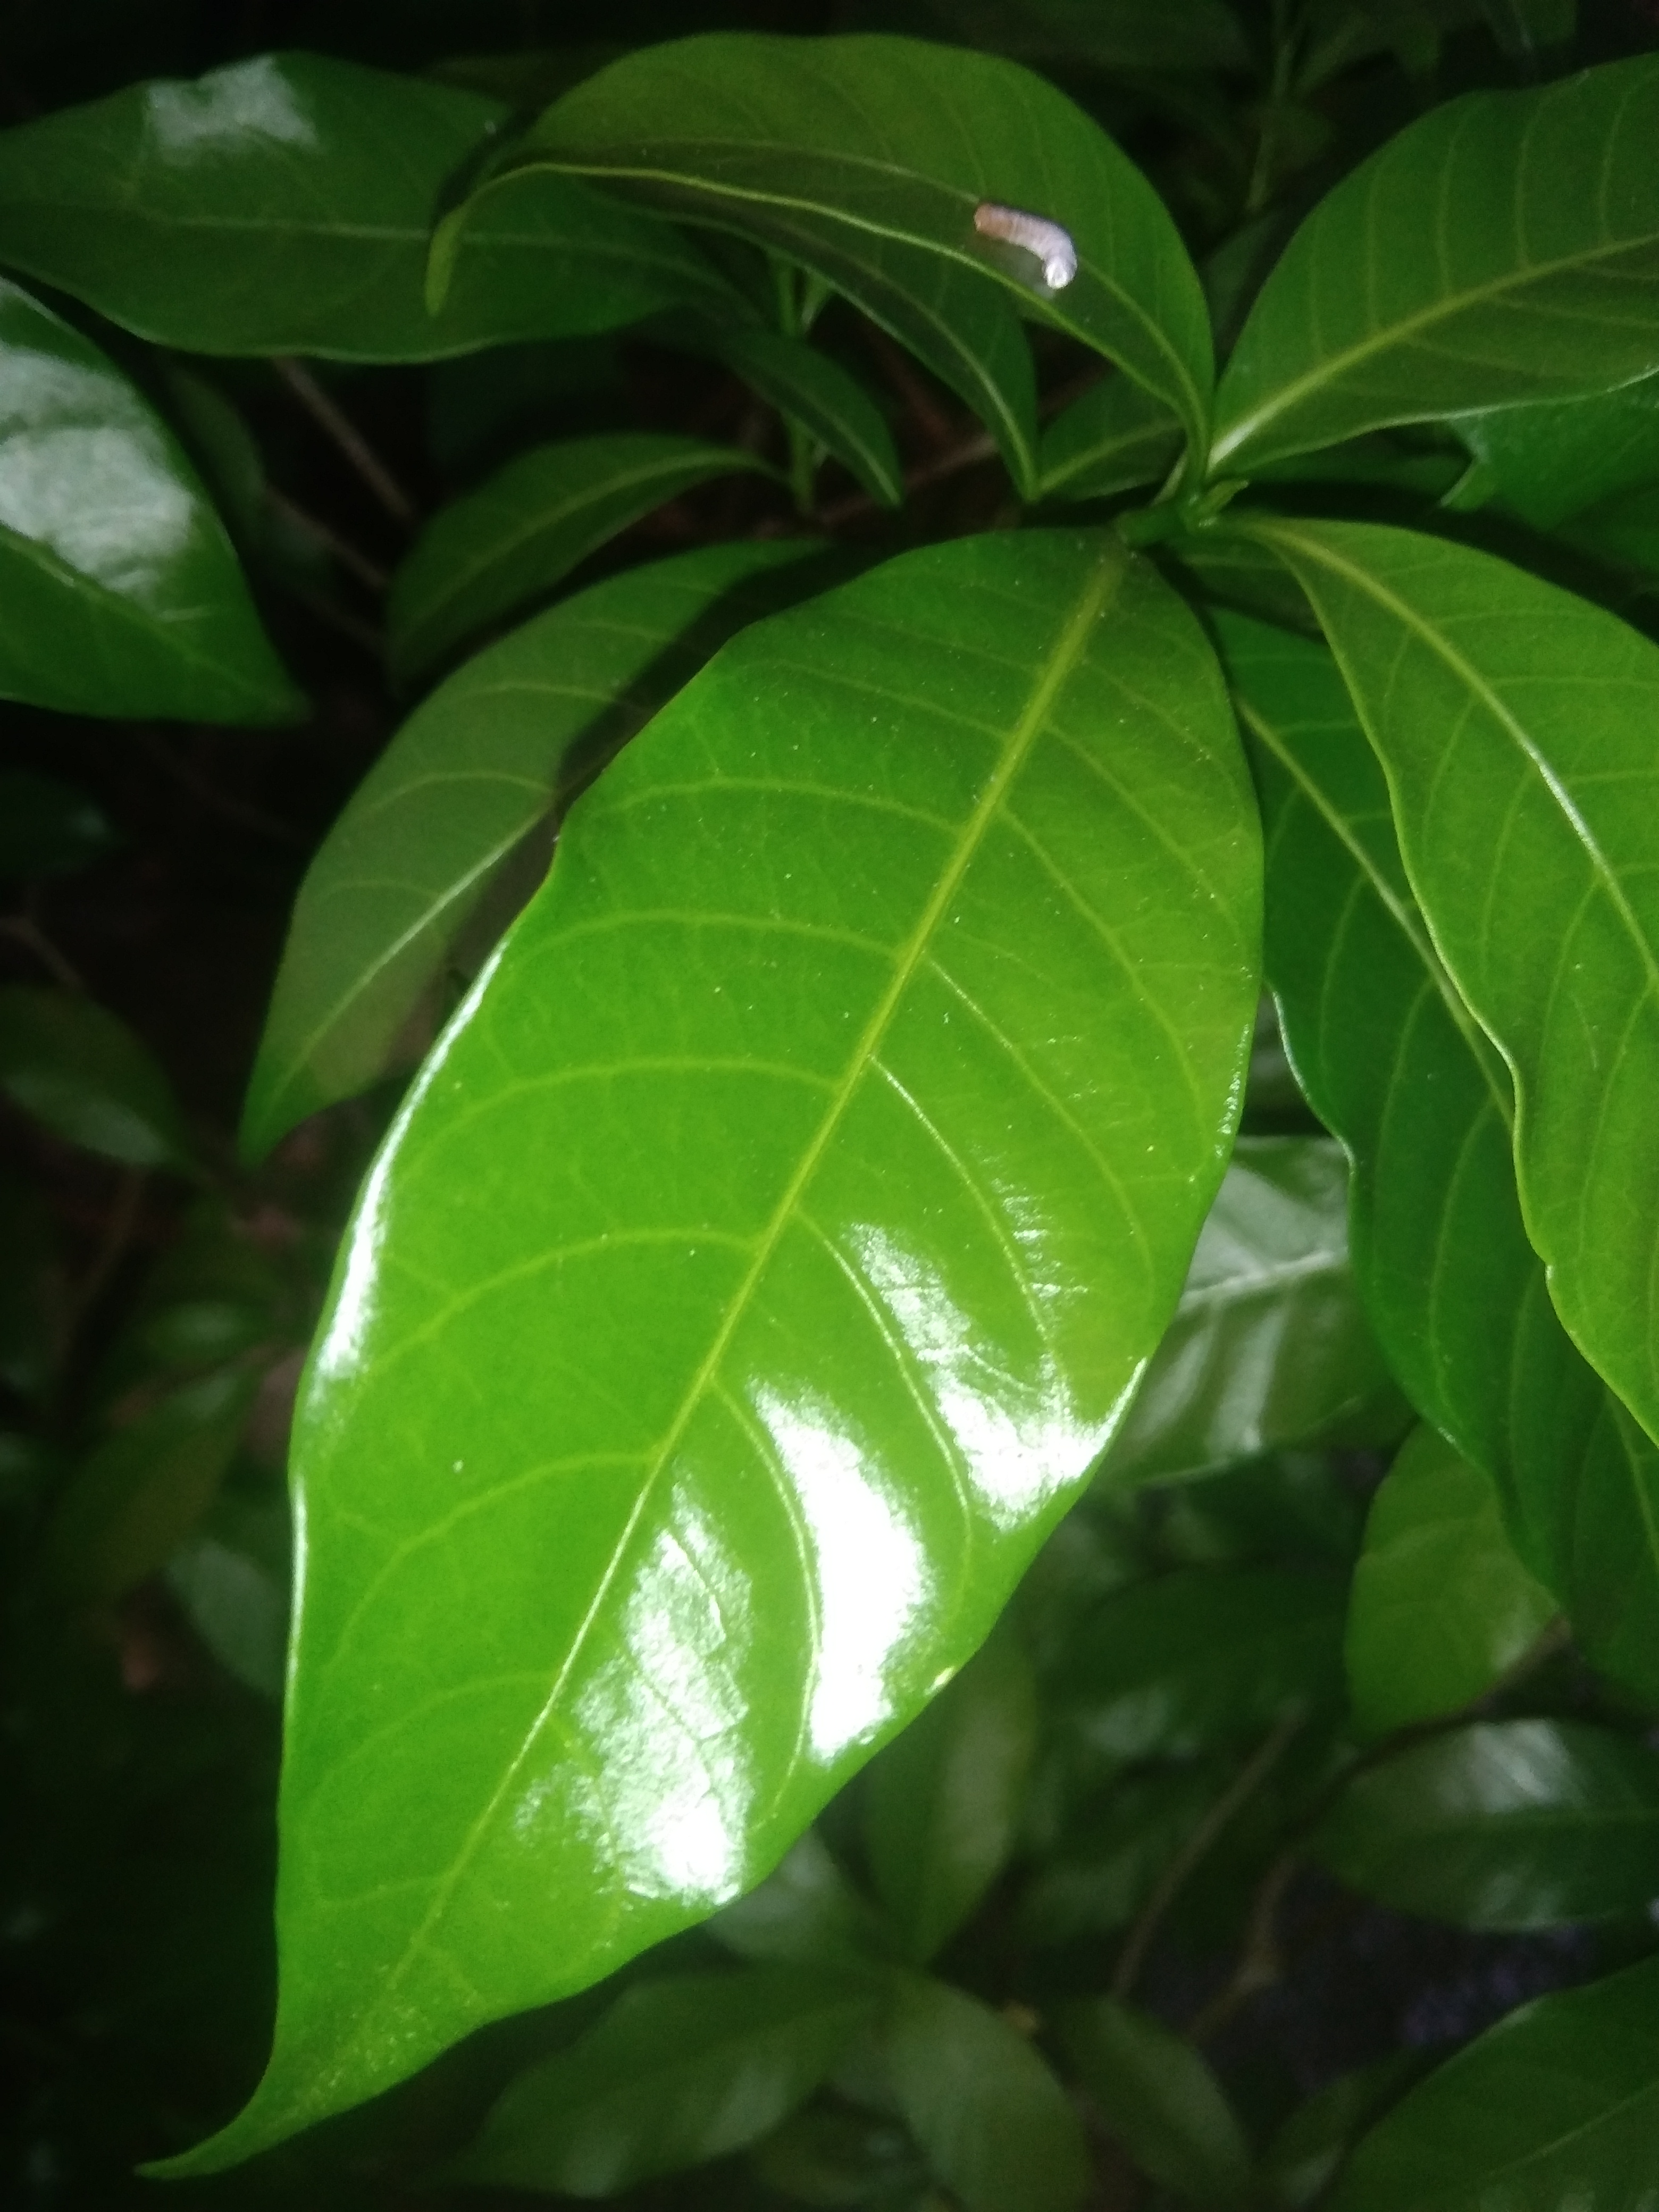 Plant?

togor
